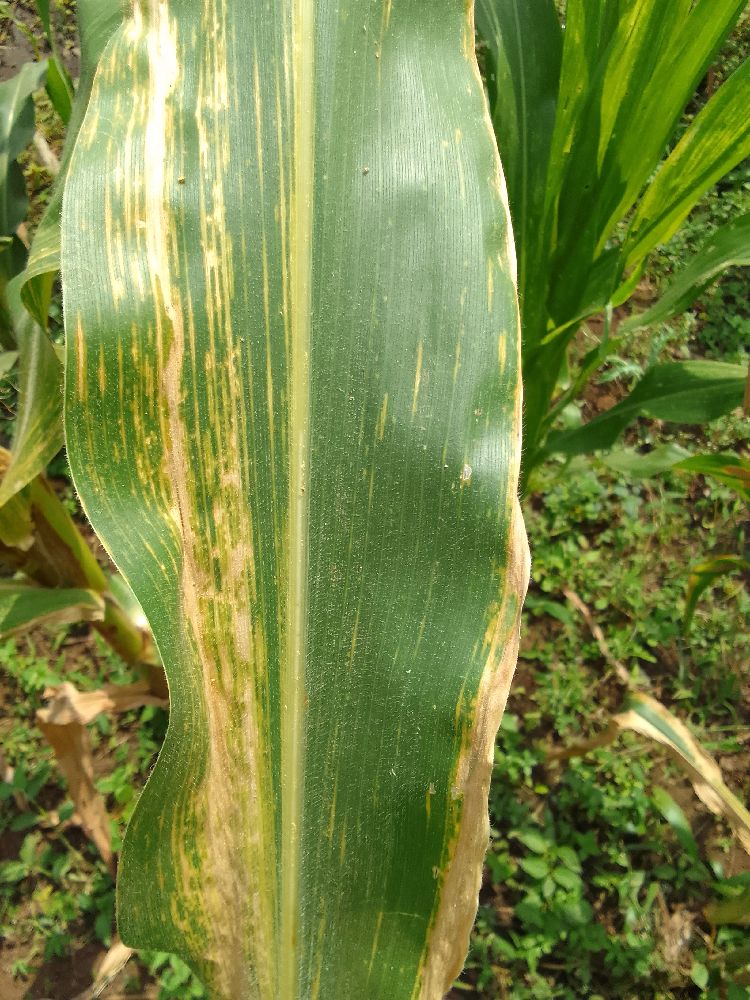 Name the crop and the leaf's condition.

maize, maize lethal necrosis
